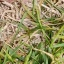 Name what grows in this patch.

grass
